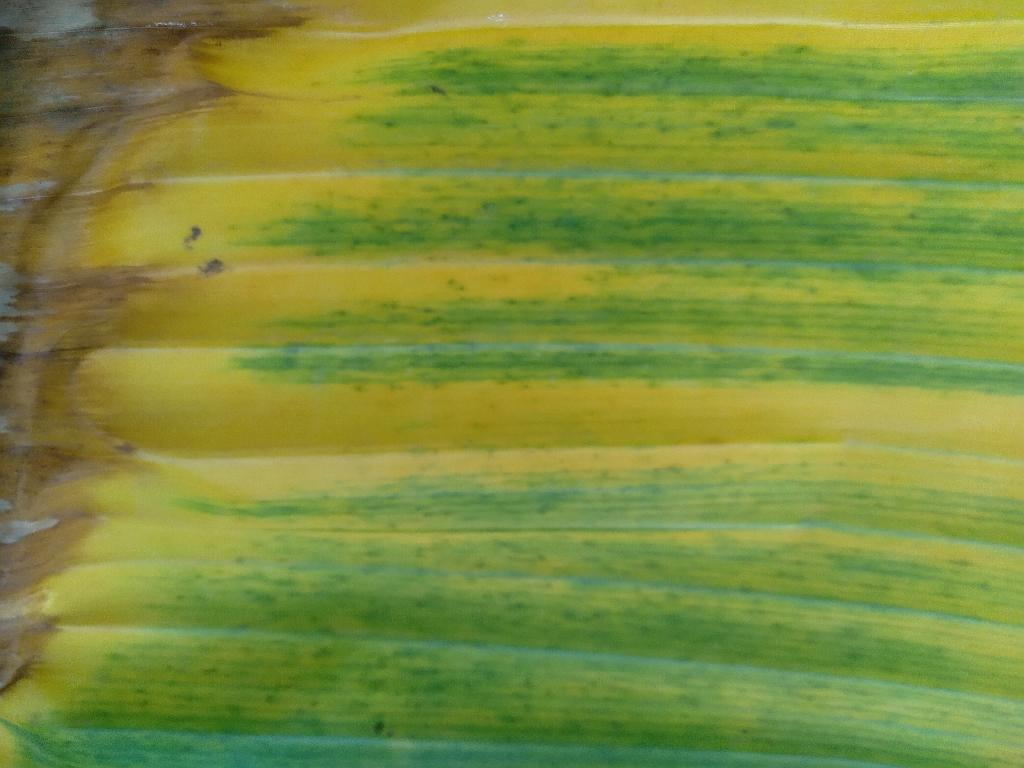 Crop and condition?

banana, fusarium wilt race 1
